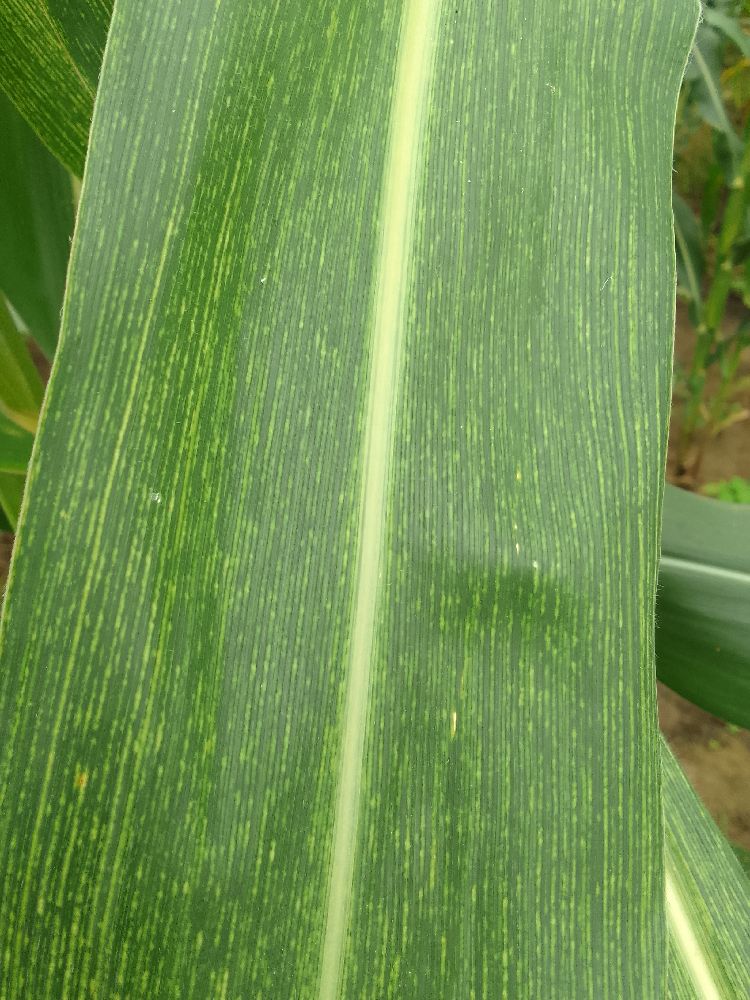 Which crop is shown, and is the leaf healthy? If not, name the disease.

maize, maize streak virus
